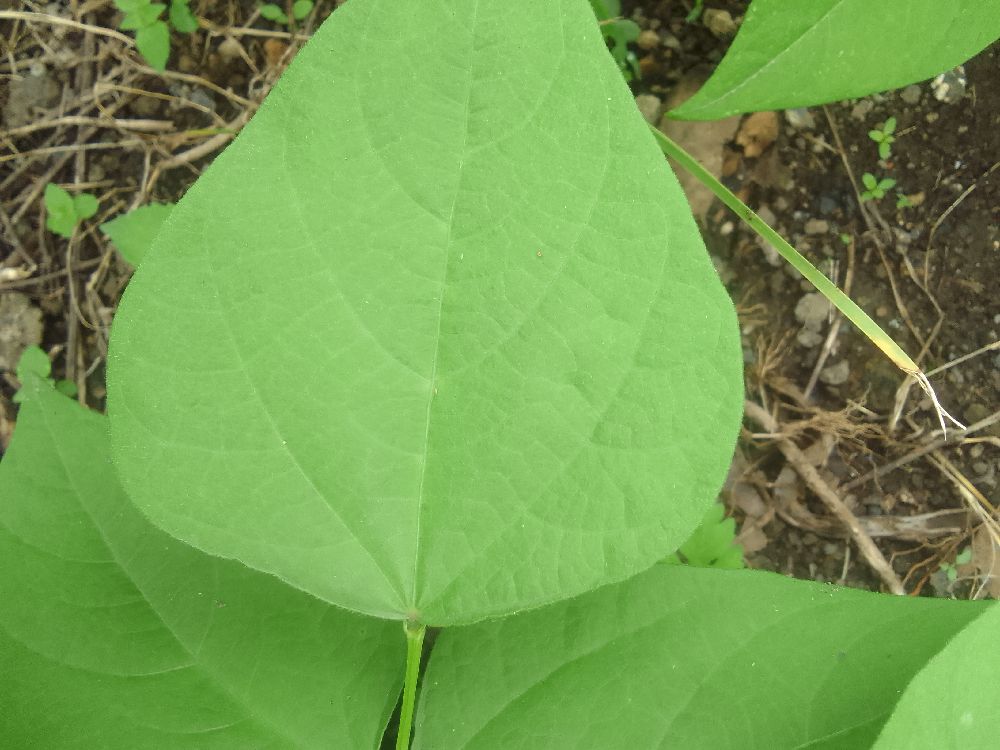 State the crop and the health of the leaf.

common bean, healthy
